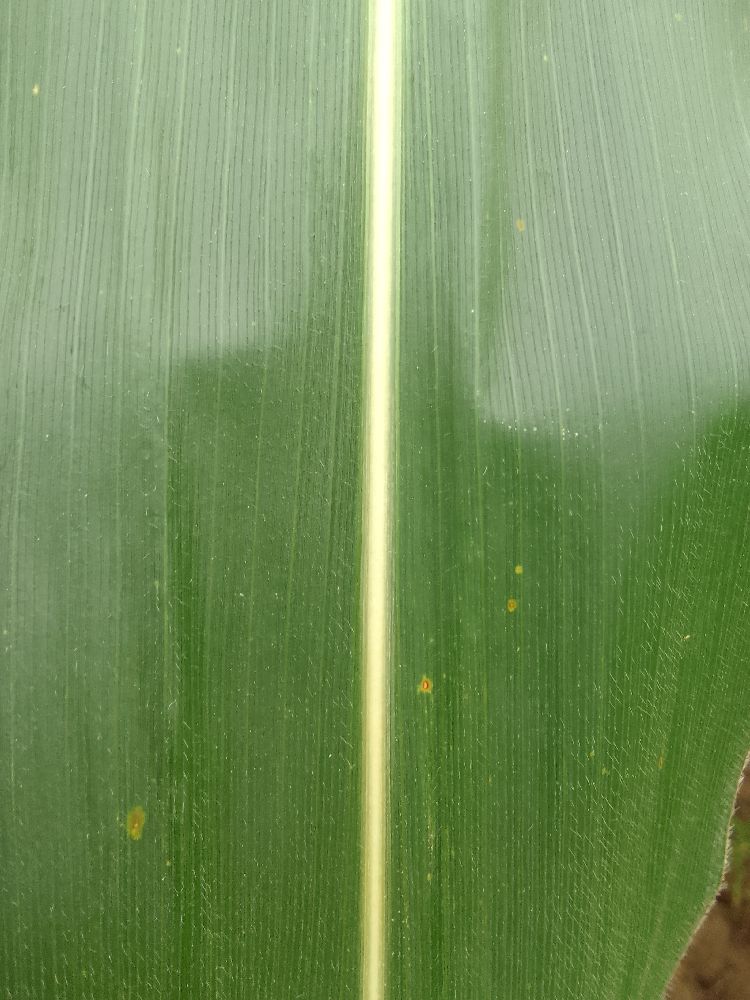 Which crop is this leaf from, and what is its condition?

maize, healthy
